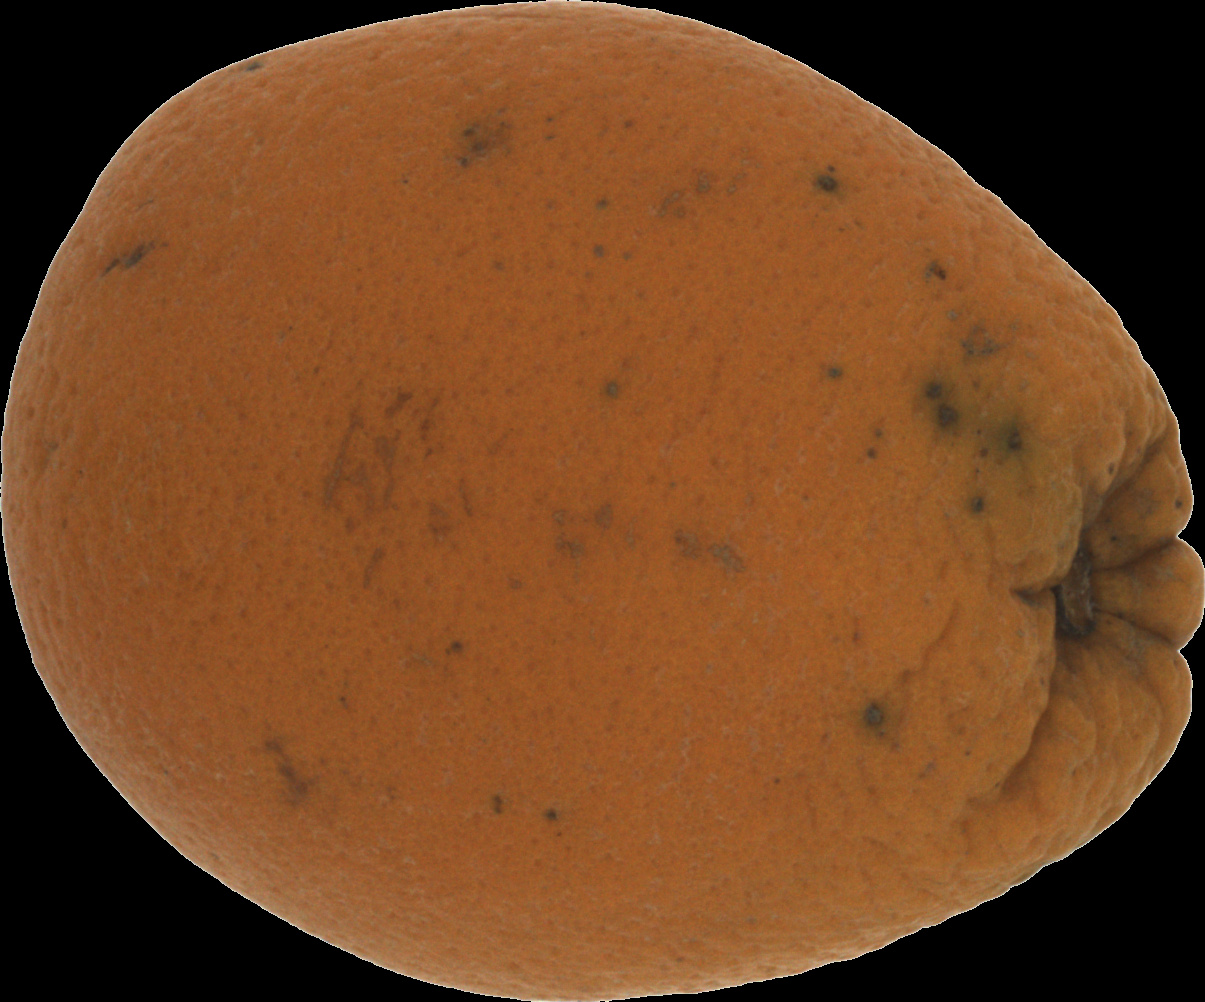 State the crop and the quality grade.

orange, bad
